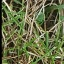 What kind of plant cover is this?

grass
